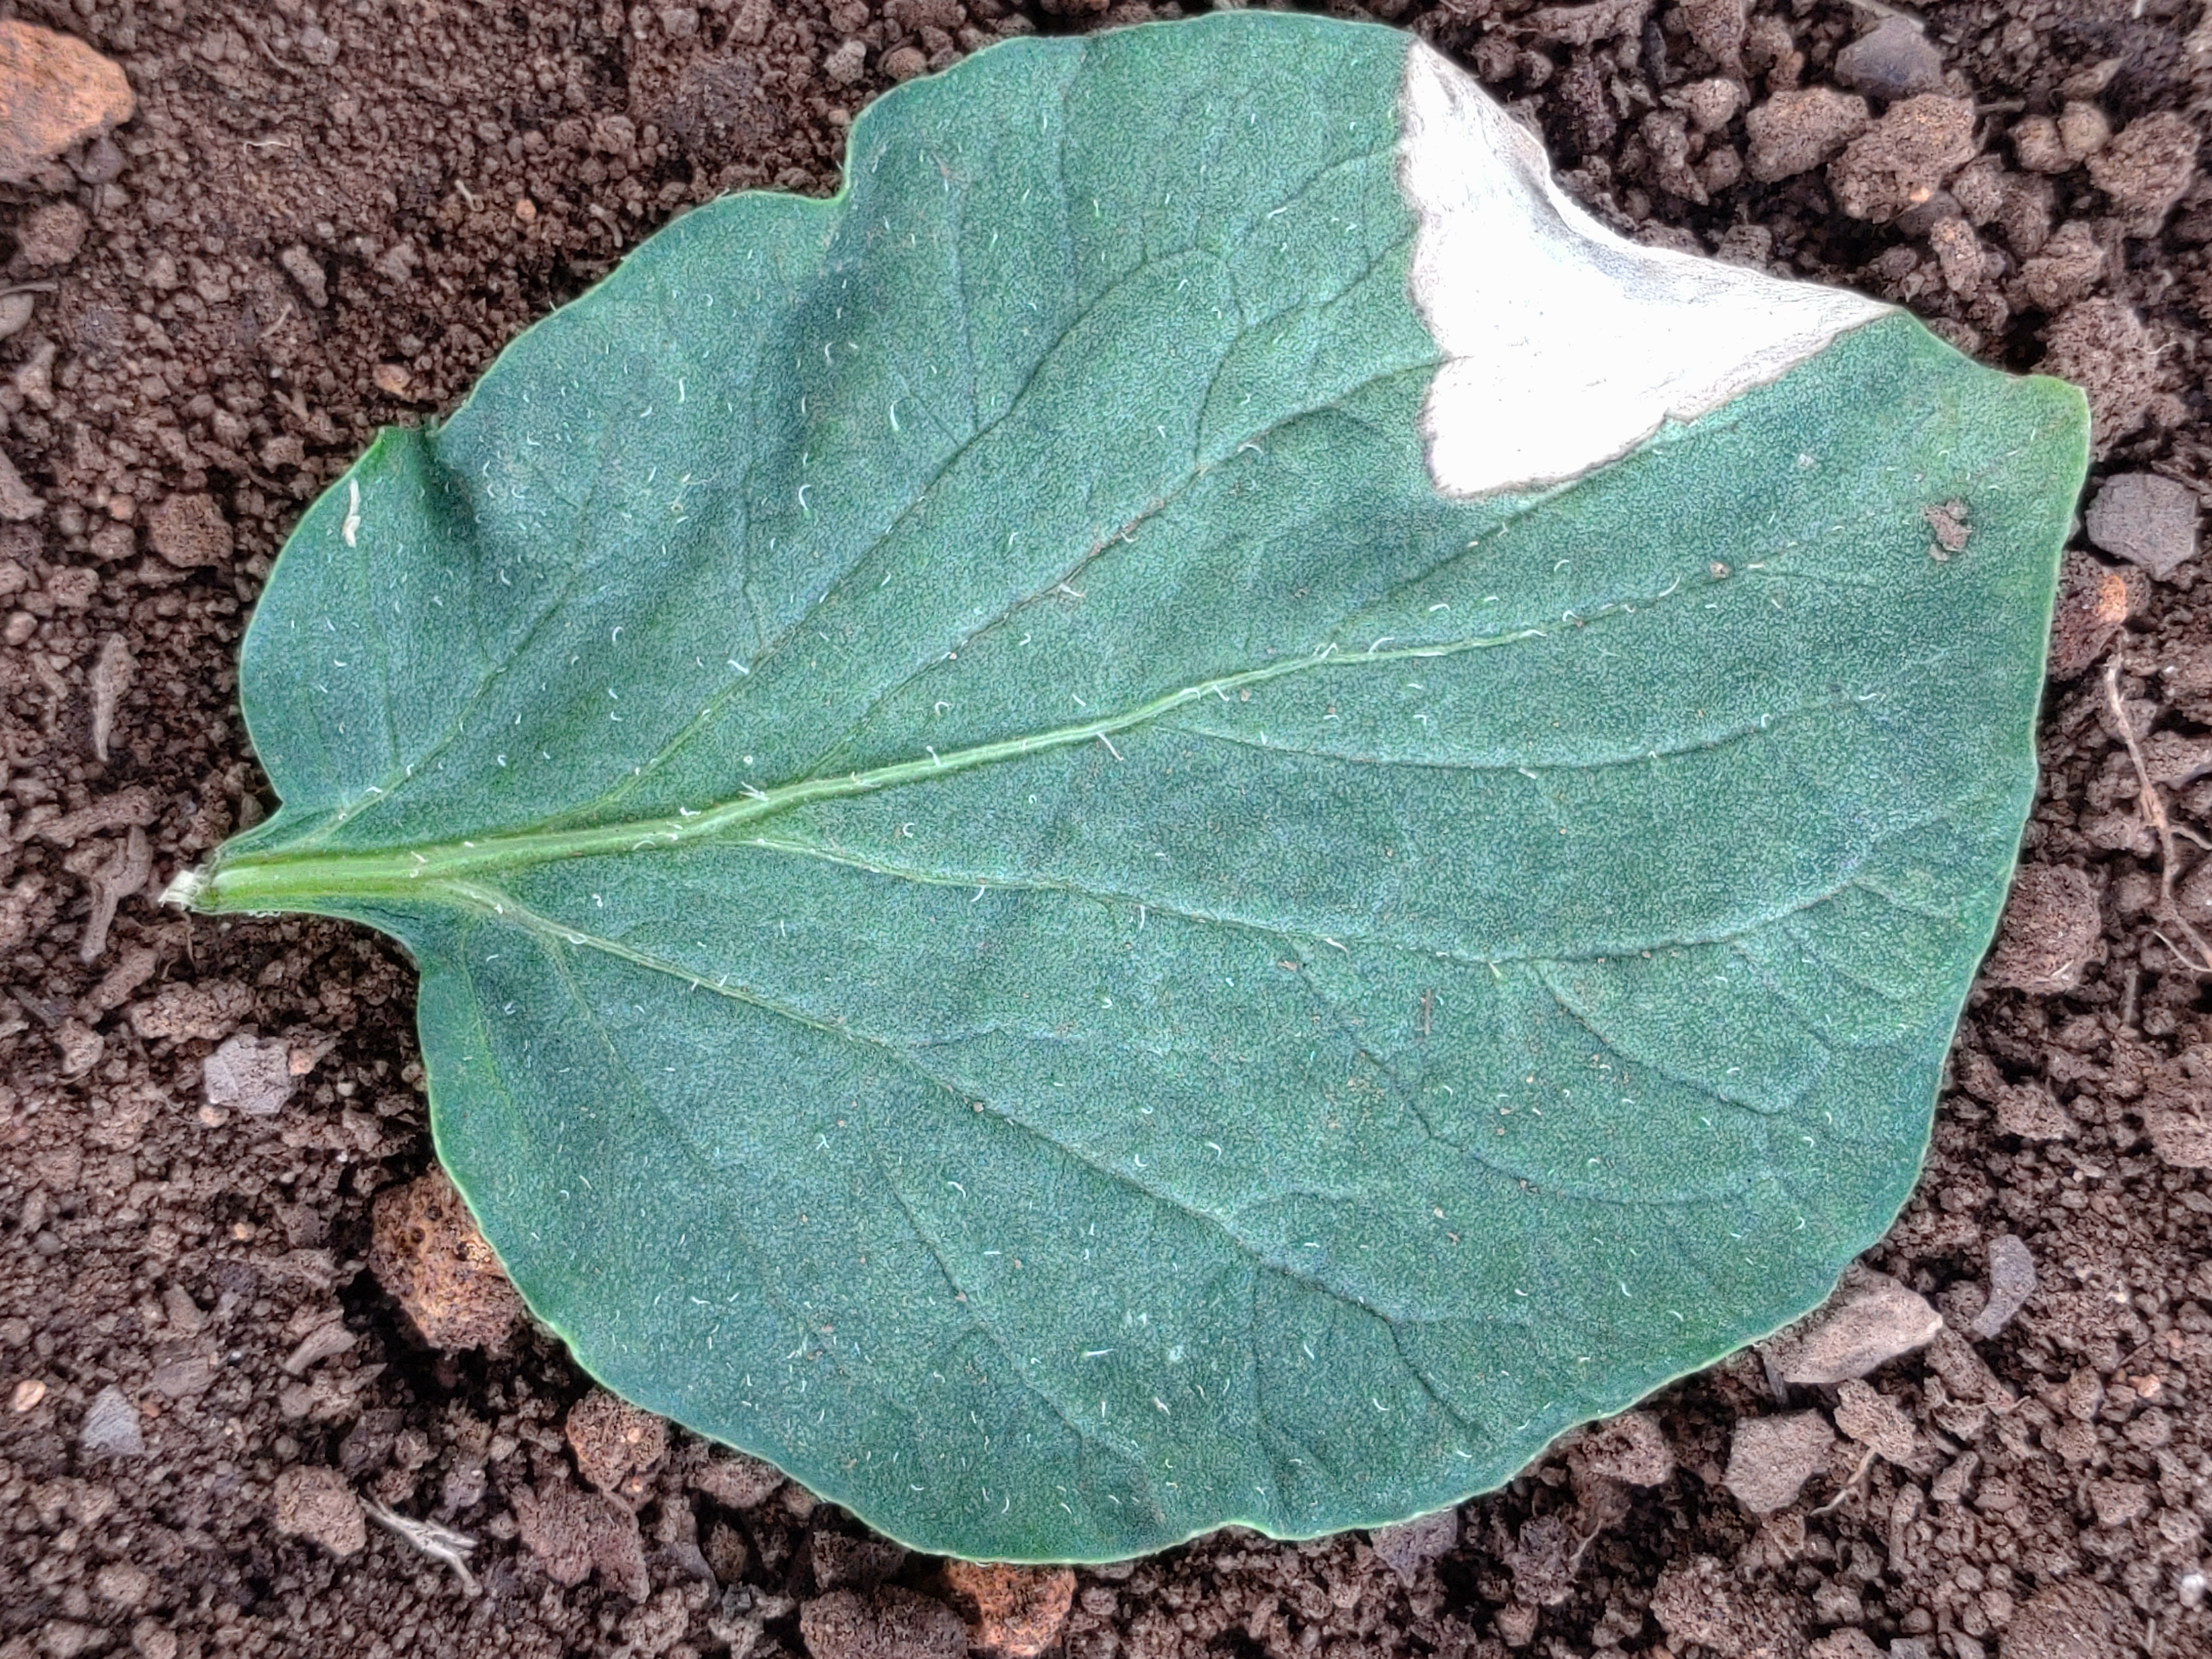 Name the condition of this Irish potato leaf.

early blight
